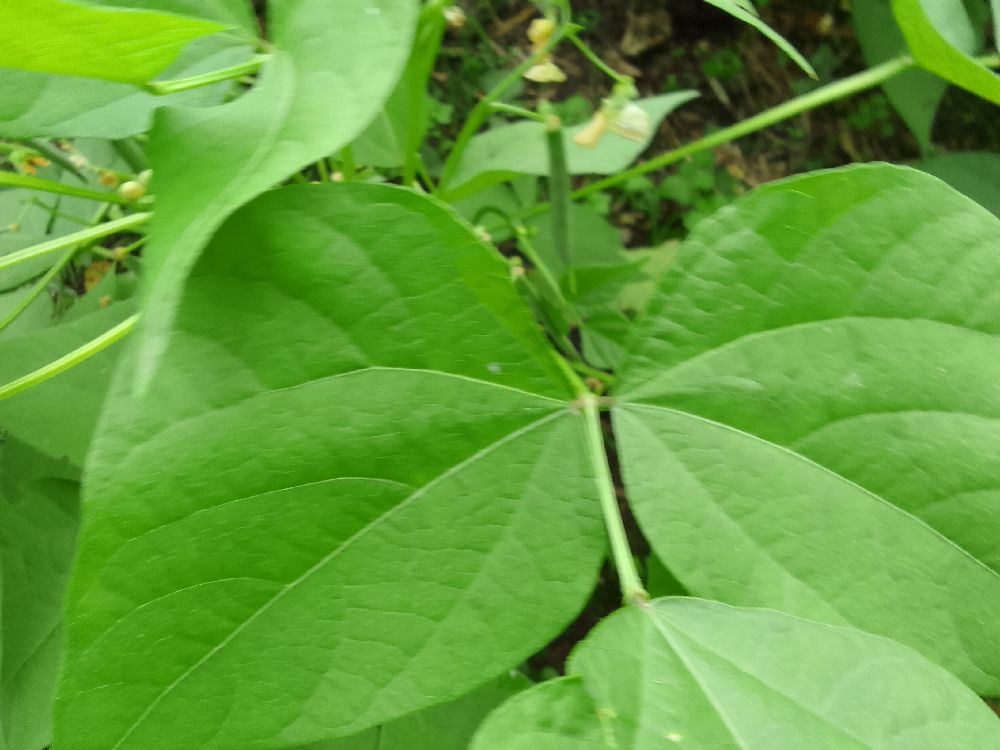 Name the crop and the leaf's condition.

common bean, healthy
